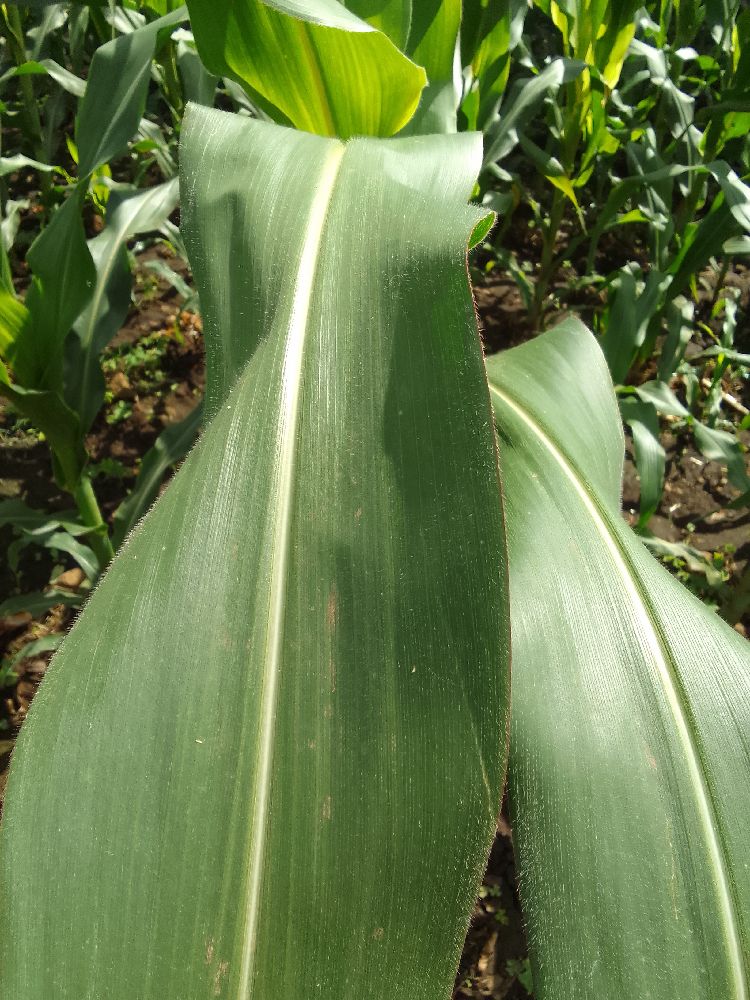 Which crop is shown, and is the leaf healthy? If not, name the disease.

maize, healthy
